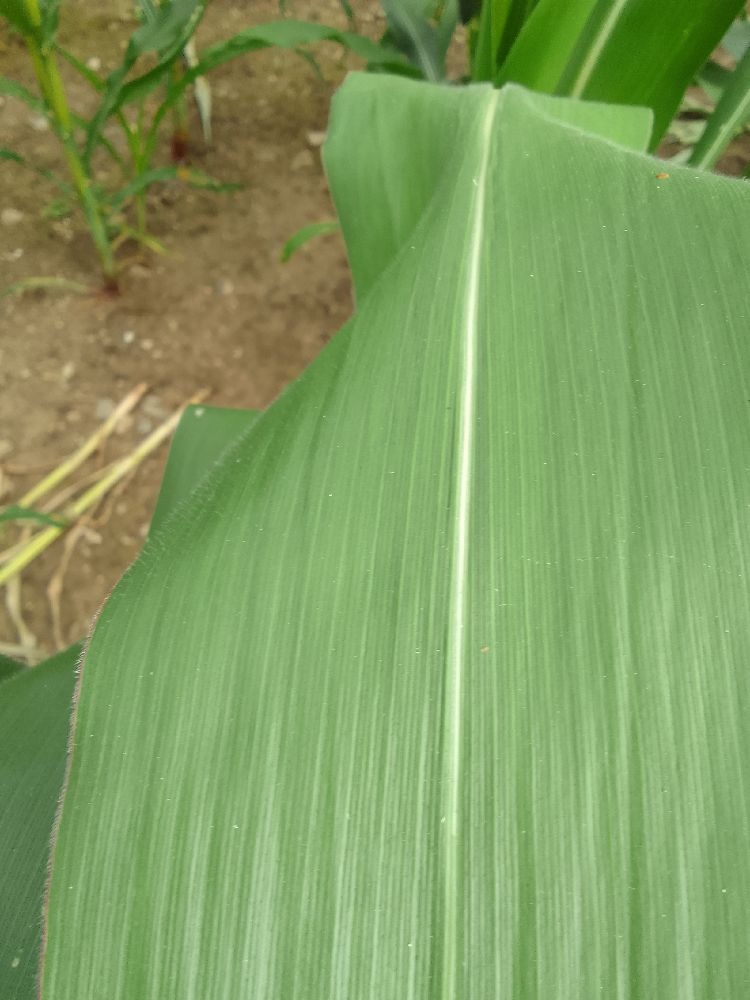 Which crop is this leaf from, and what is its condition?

maize, healthy
